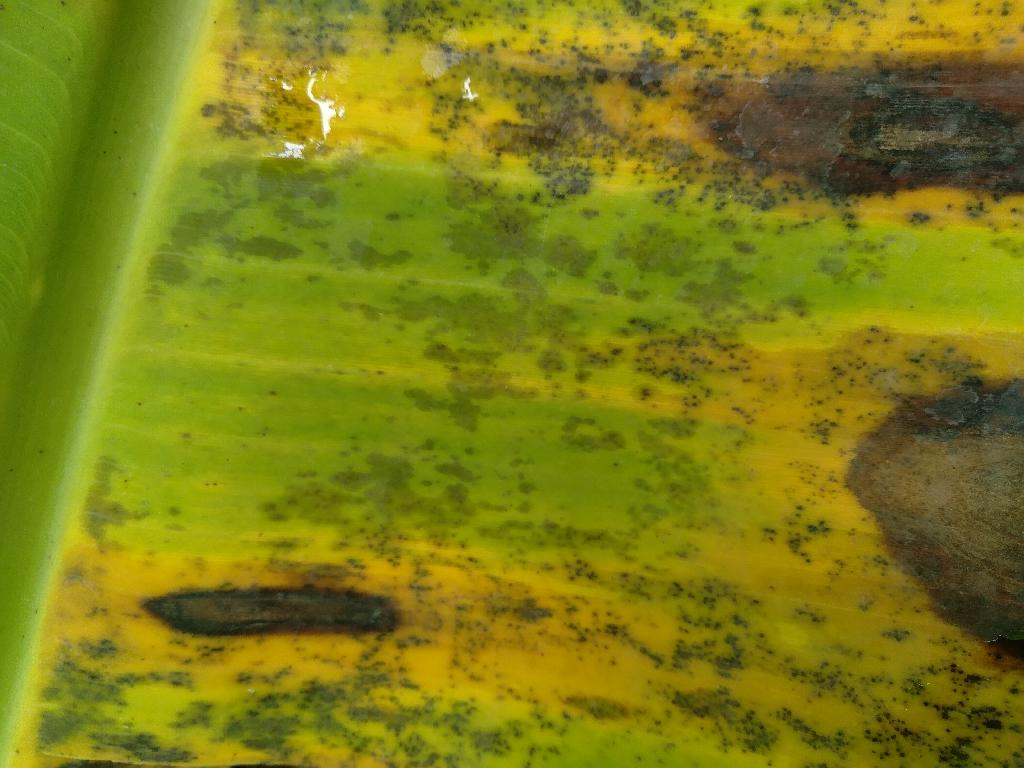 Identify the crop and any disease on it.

banana, black sigatoka
